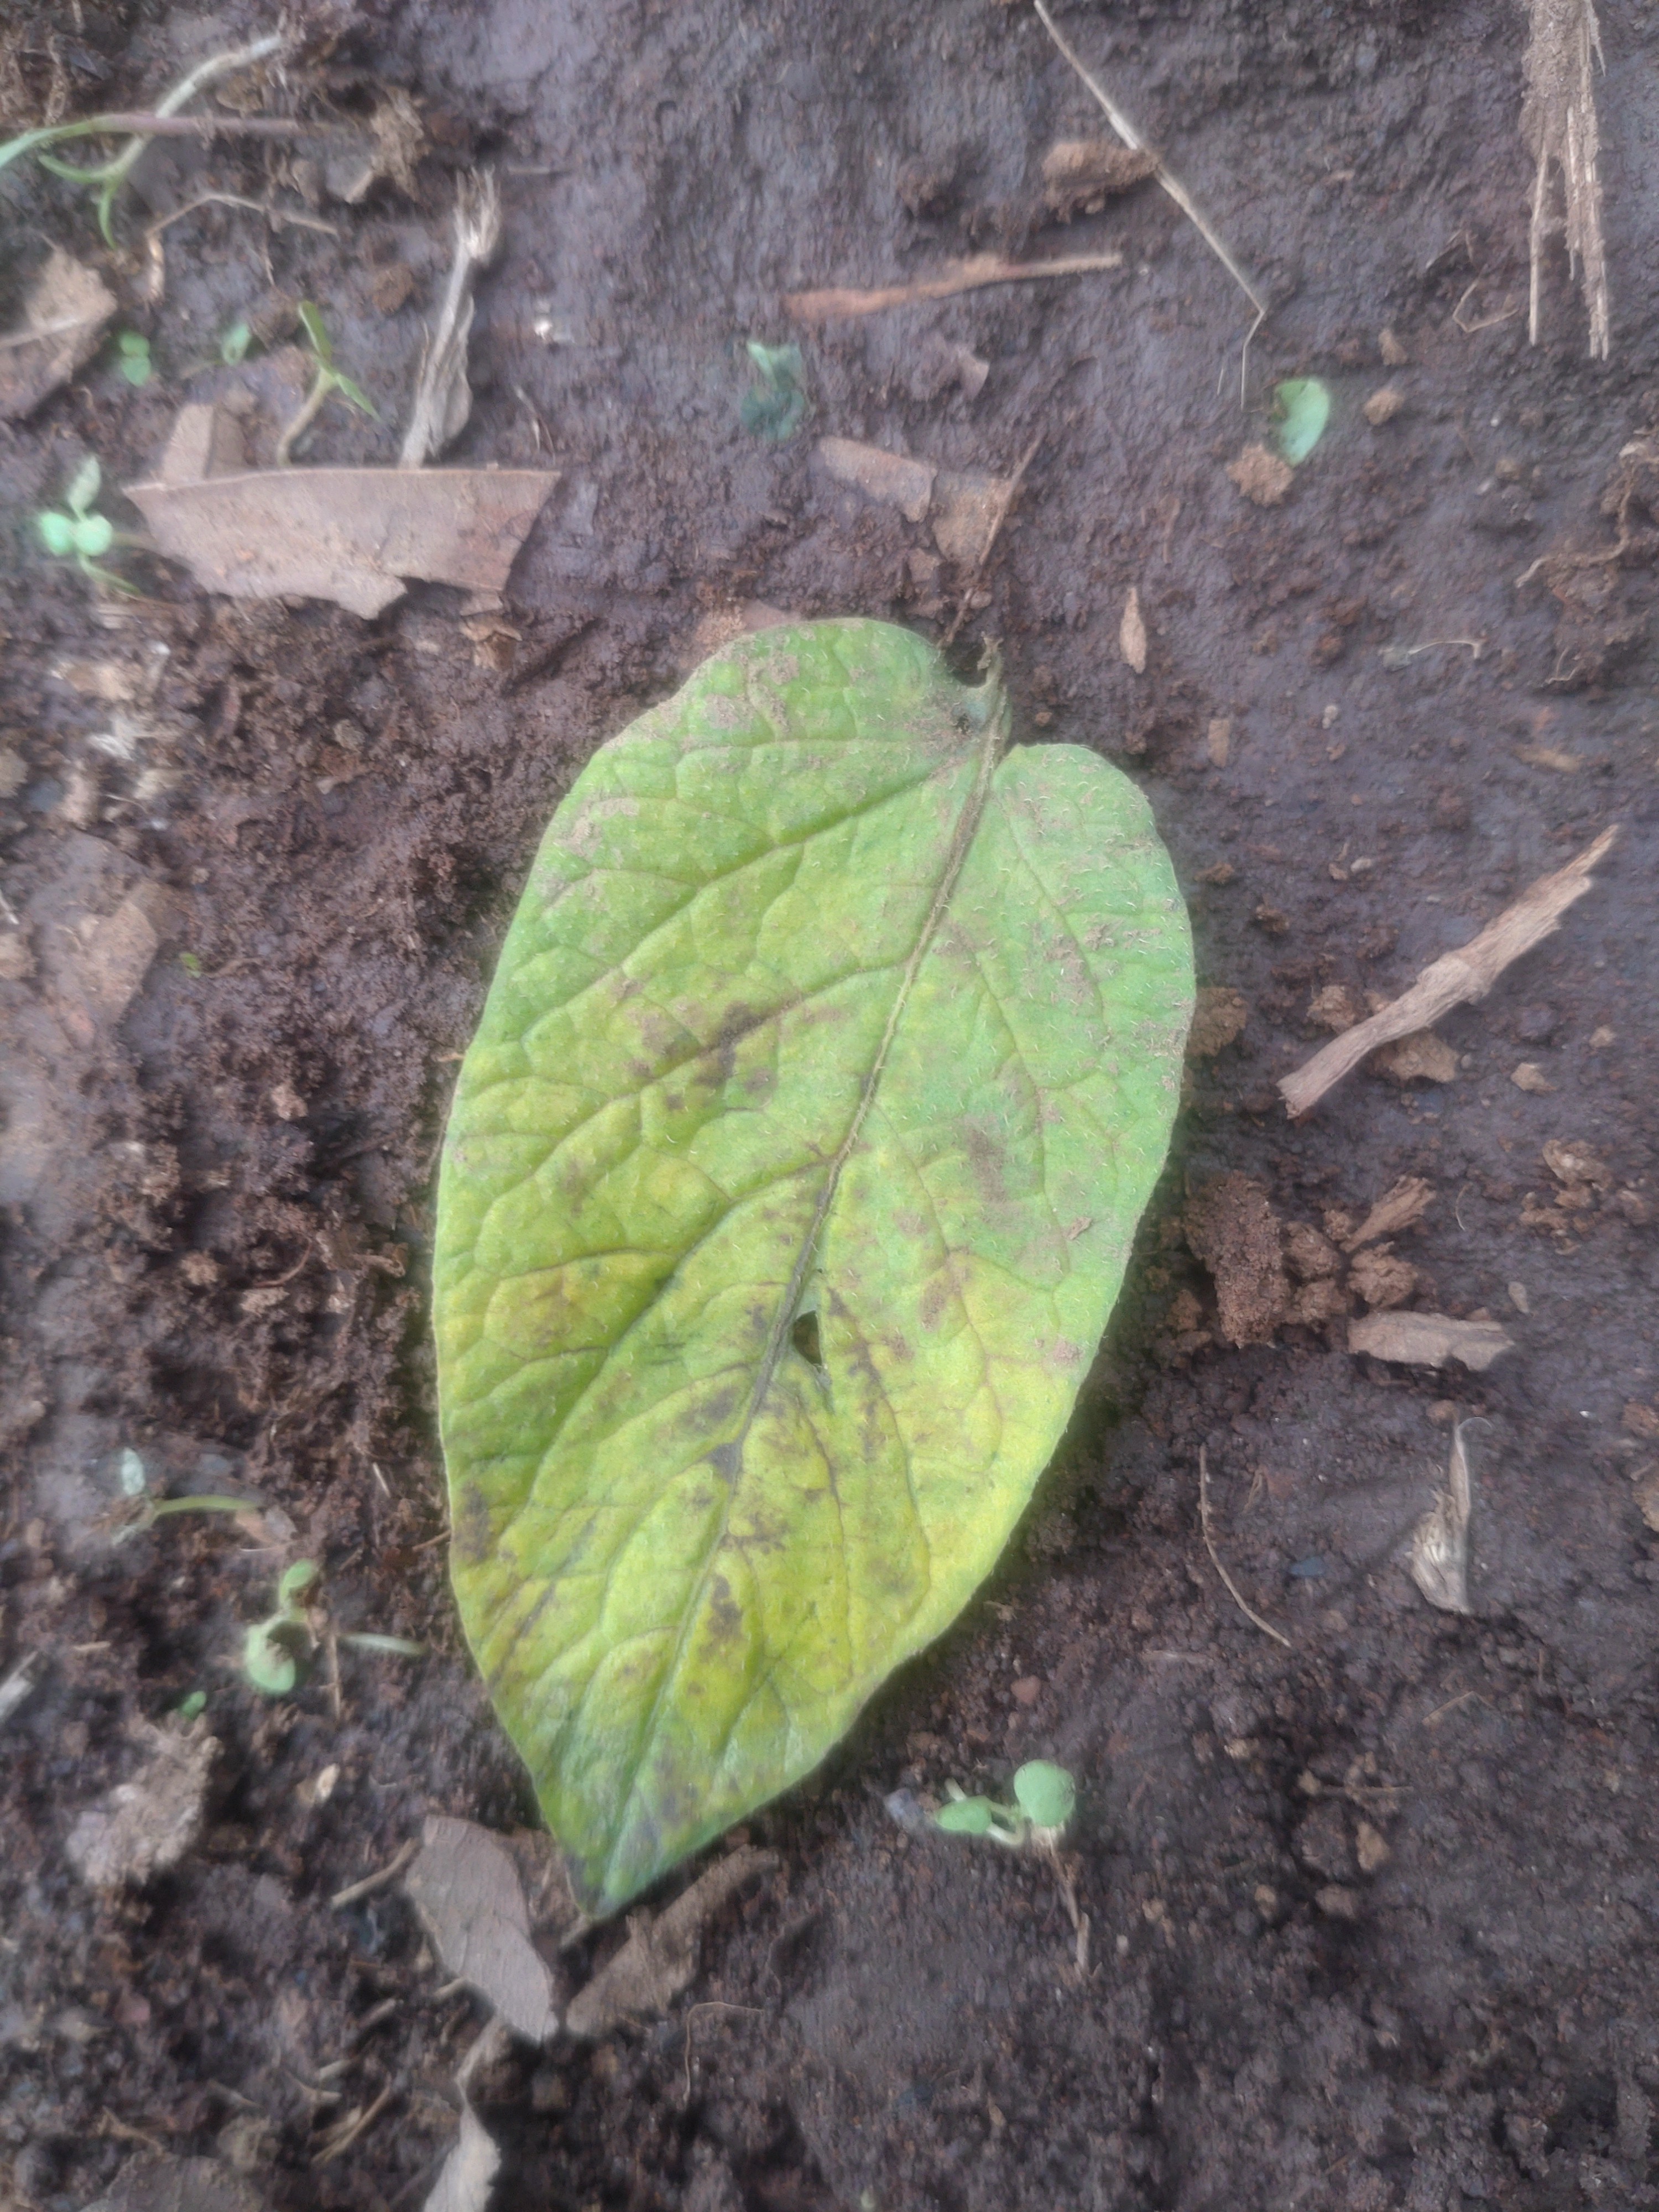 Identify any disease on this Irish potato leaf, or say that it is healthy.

late blight
